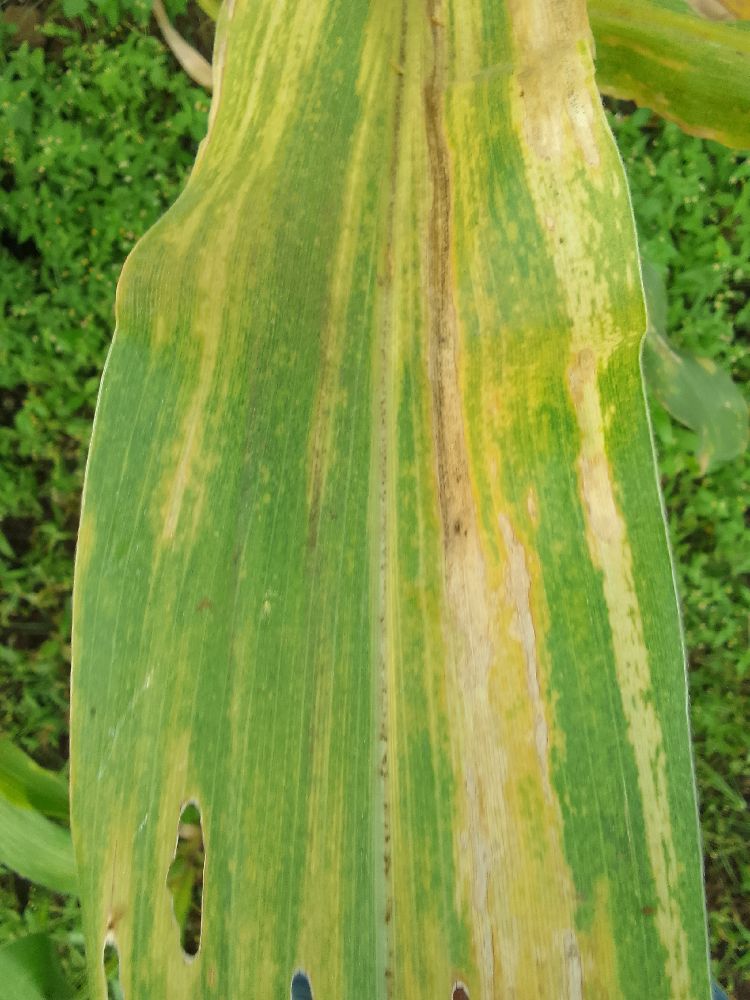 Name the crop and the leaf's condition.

maize, maize lethal necrosis
